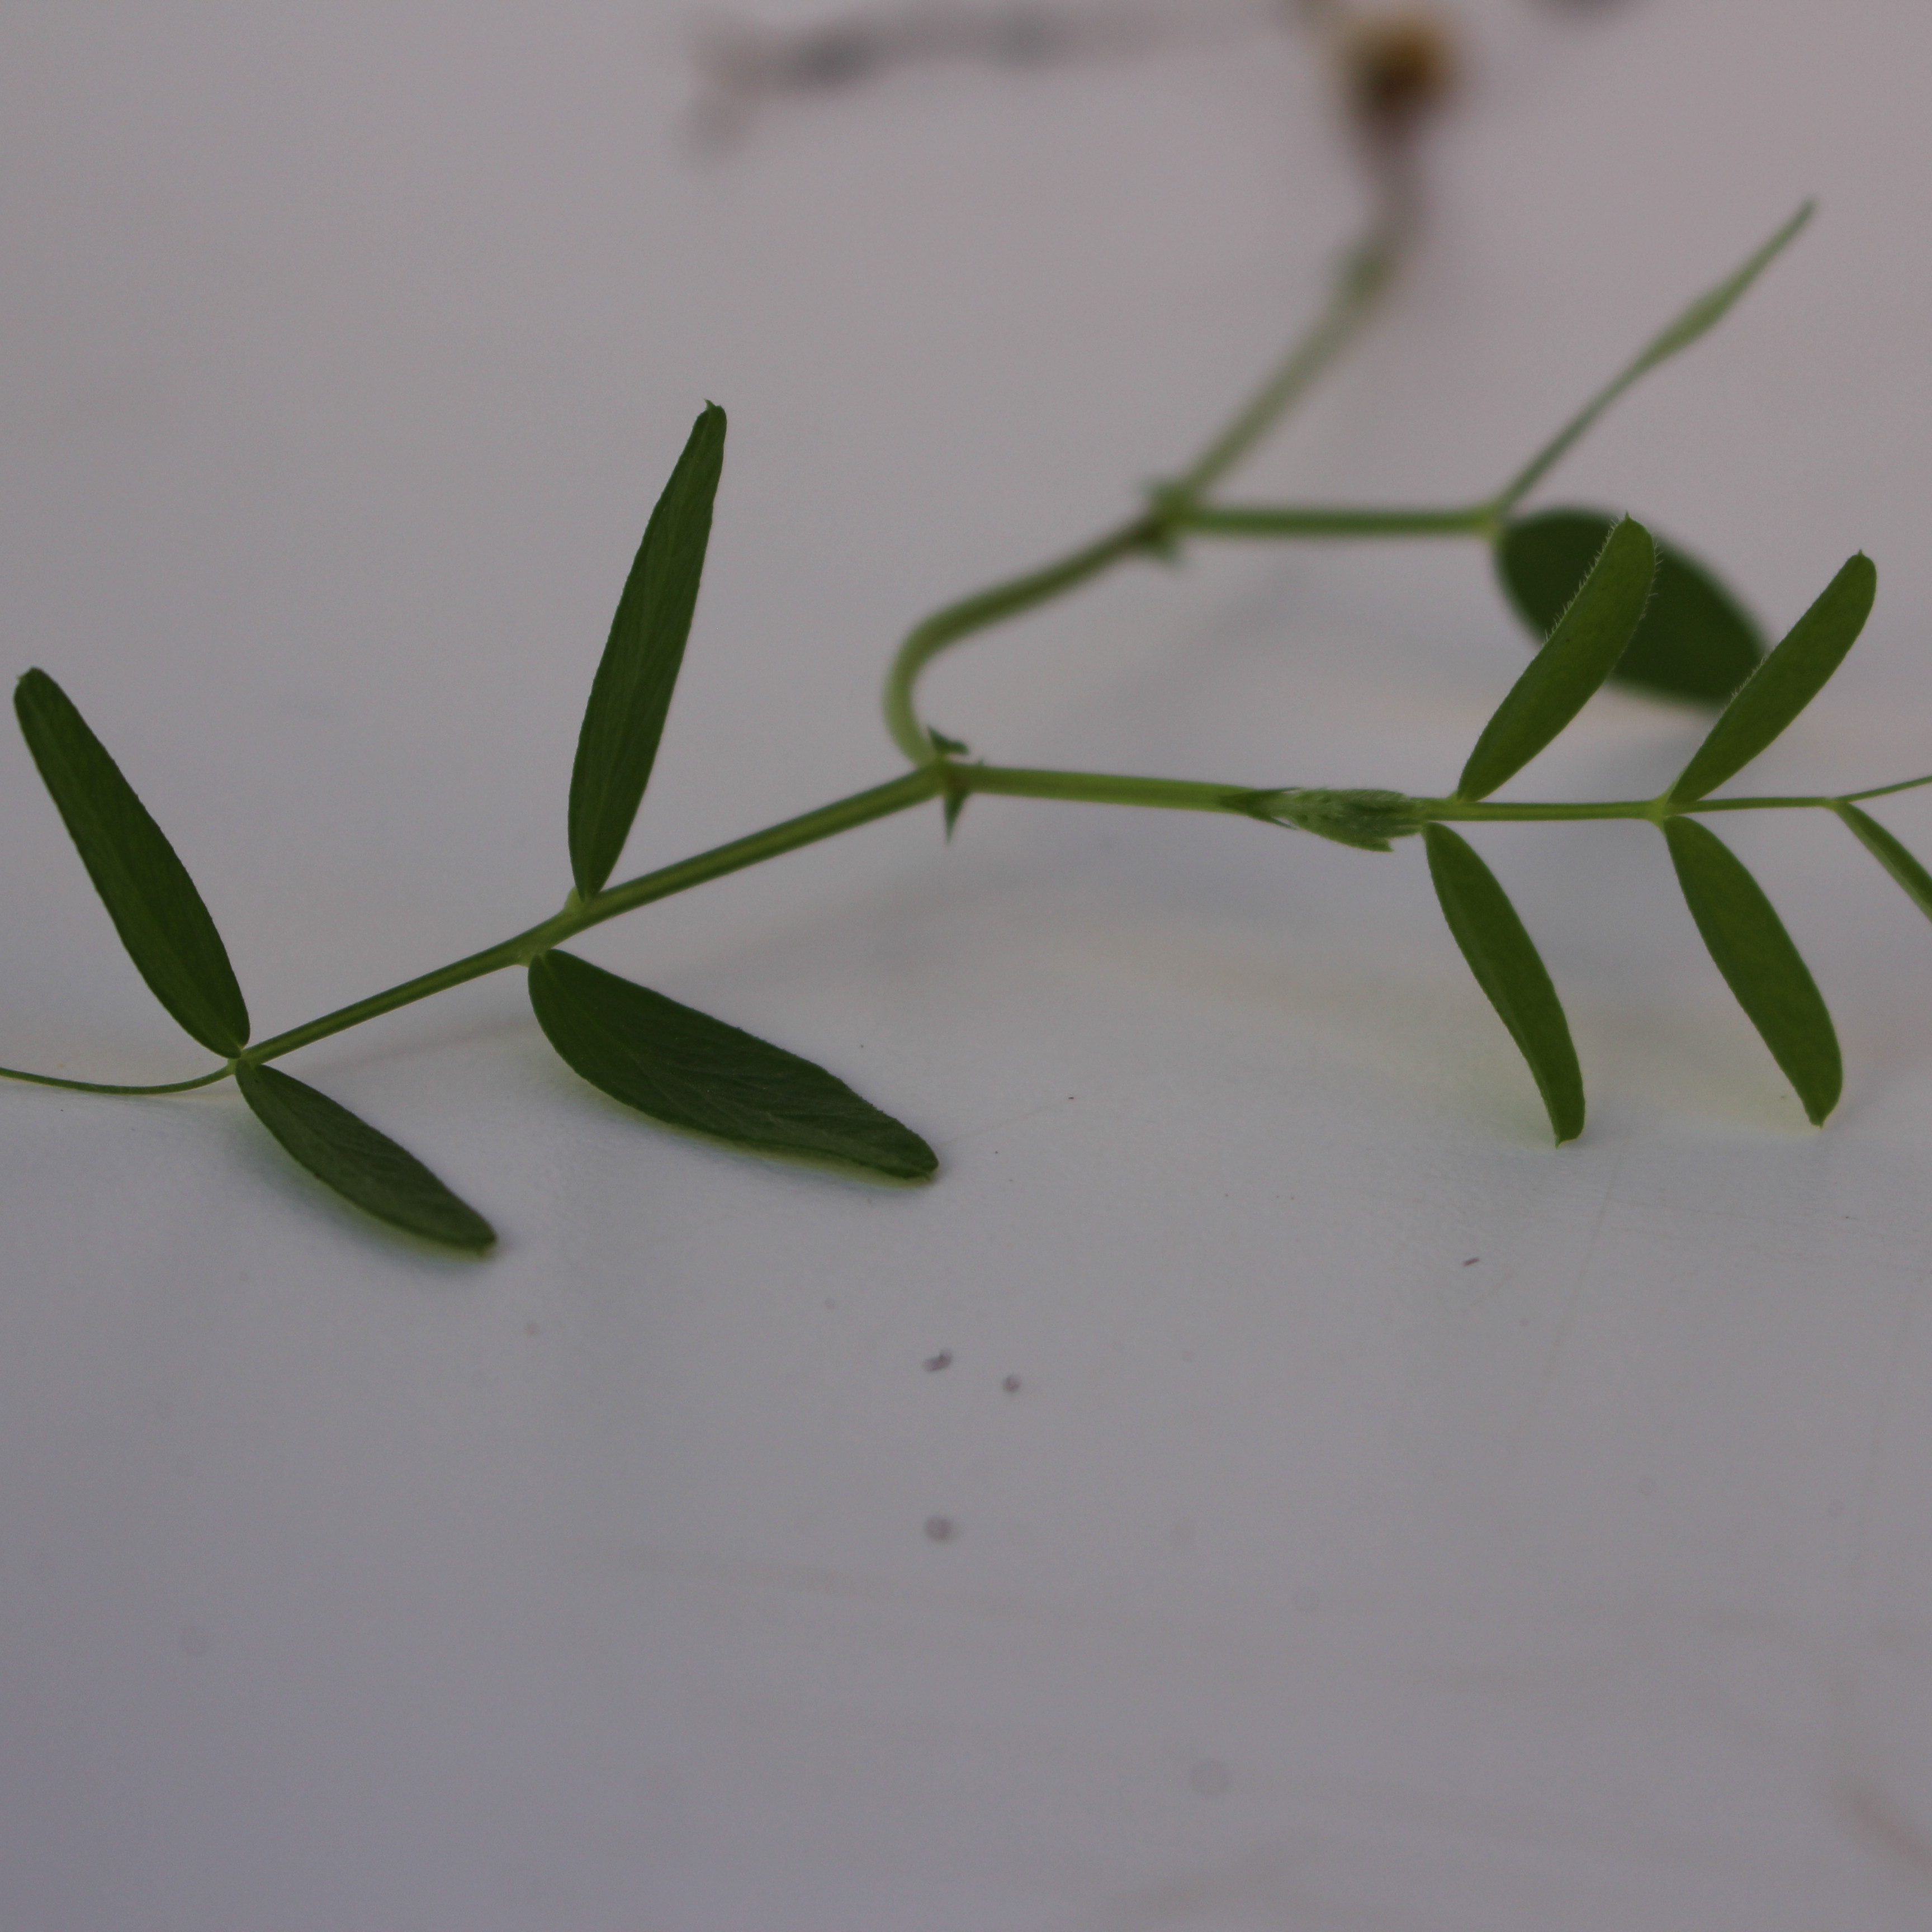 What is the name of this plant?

Vicia sativa
